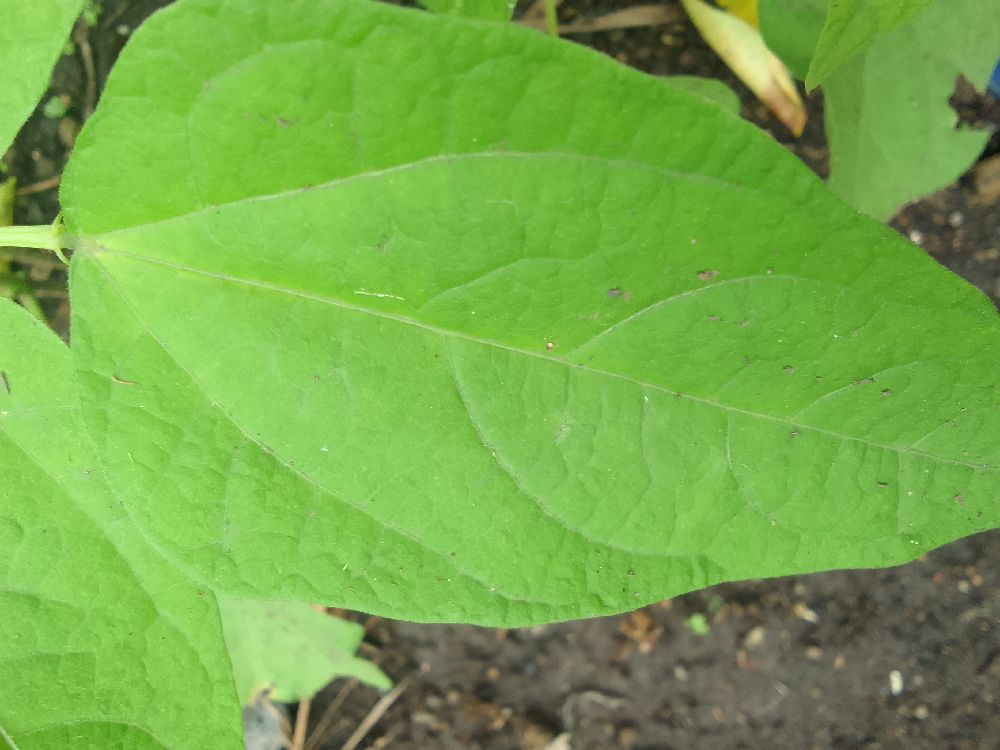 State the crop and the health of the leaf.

common bean, healthy
